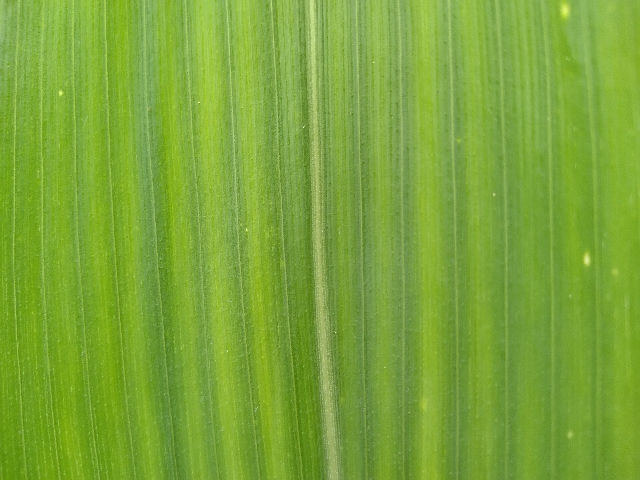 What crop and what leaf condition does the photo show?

maize, healthy
